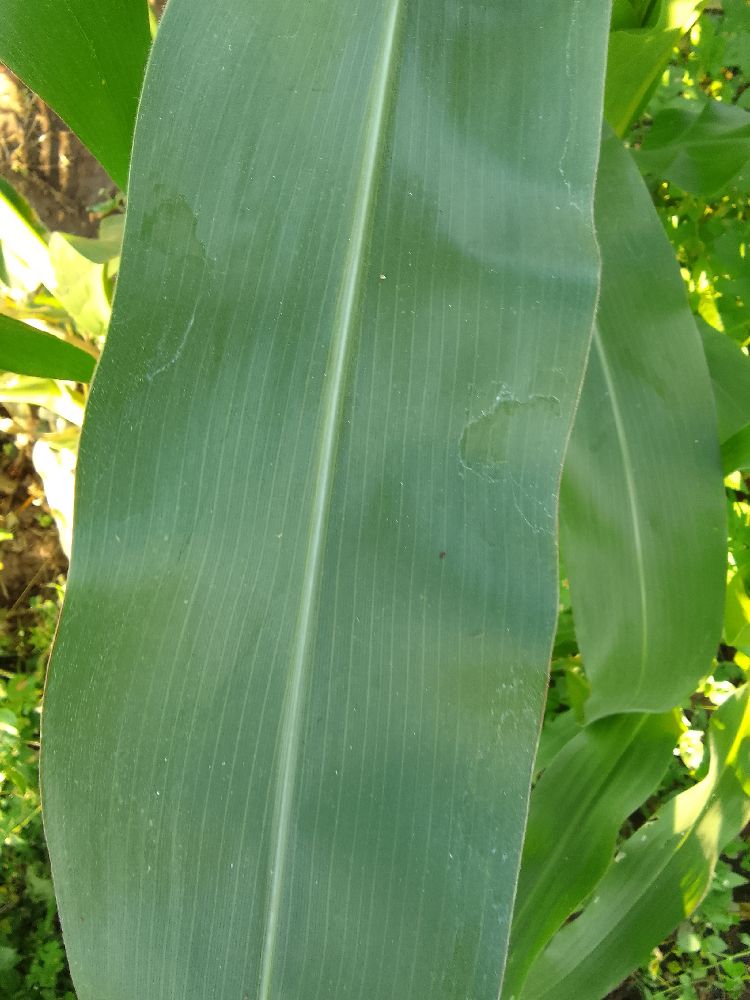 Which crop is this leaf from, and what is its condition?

maize, healthy
